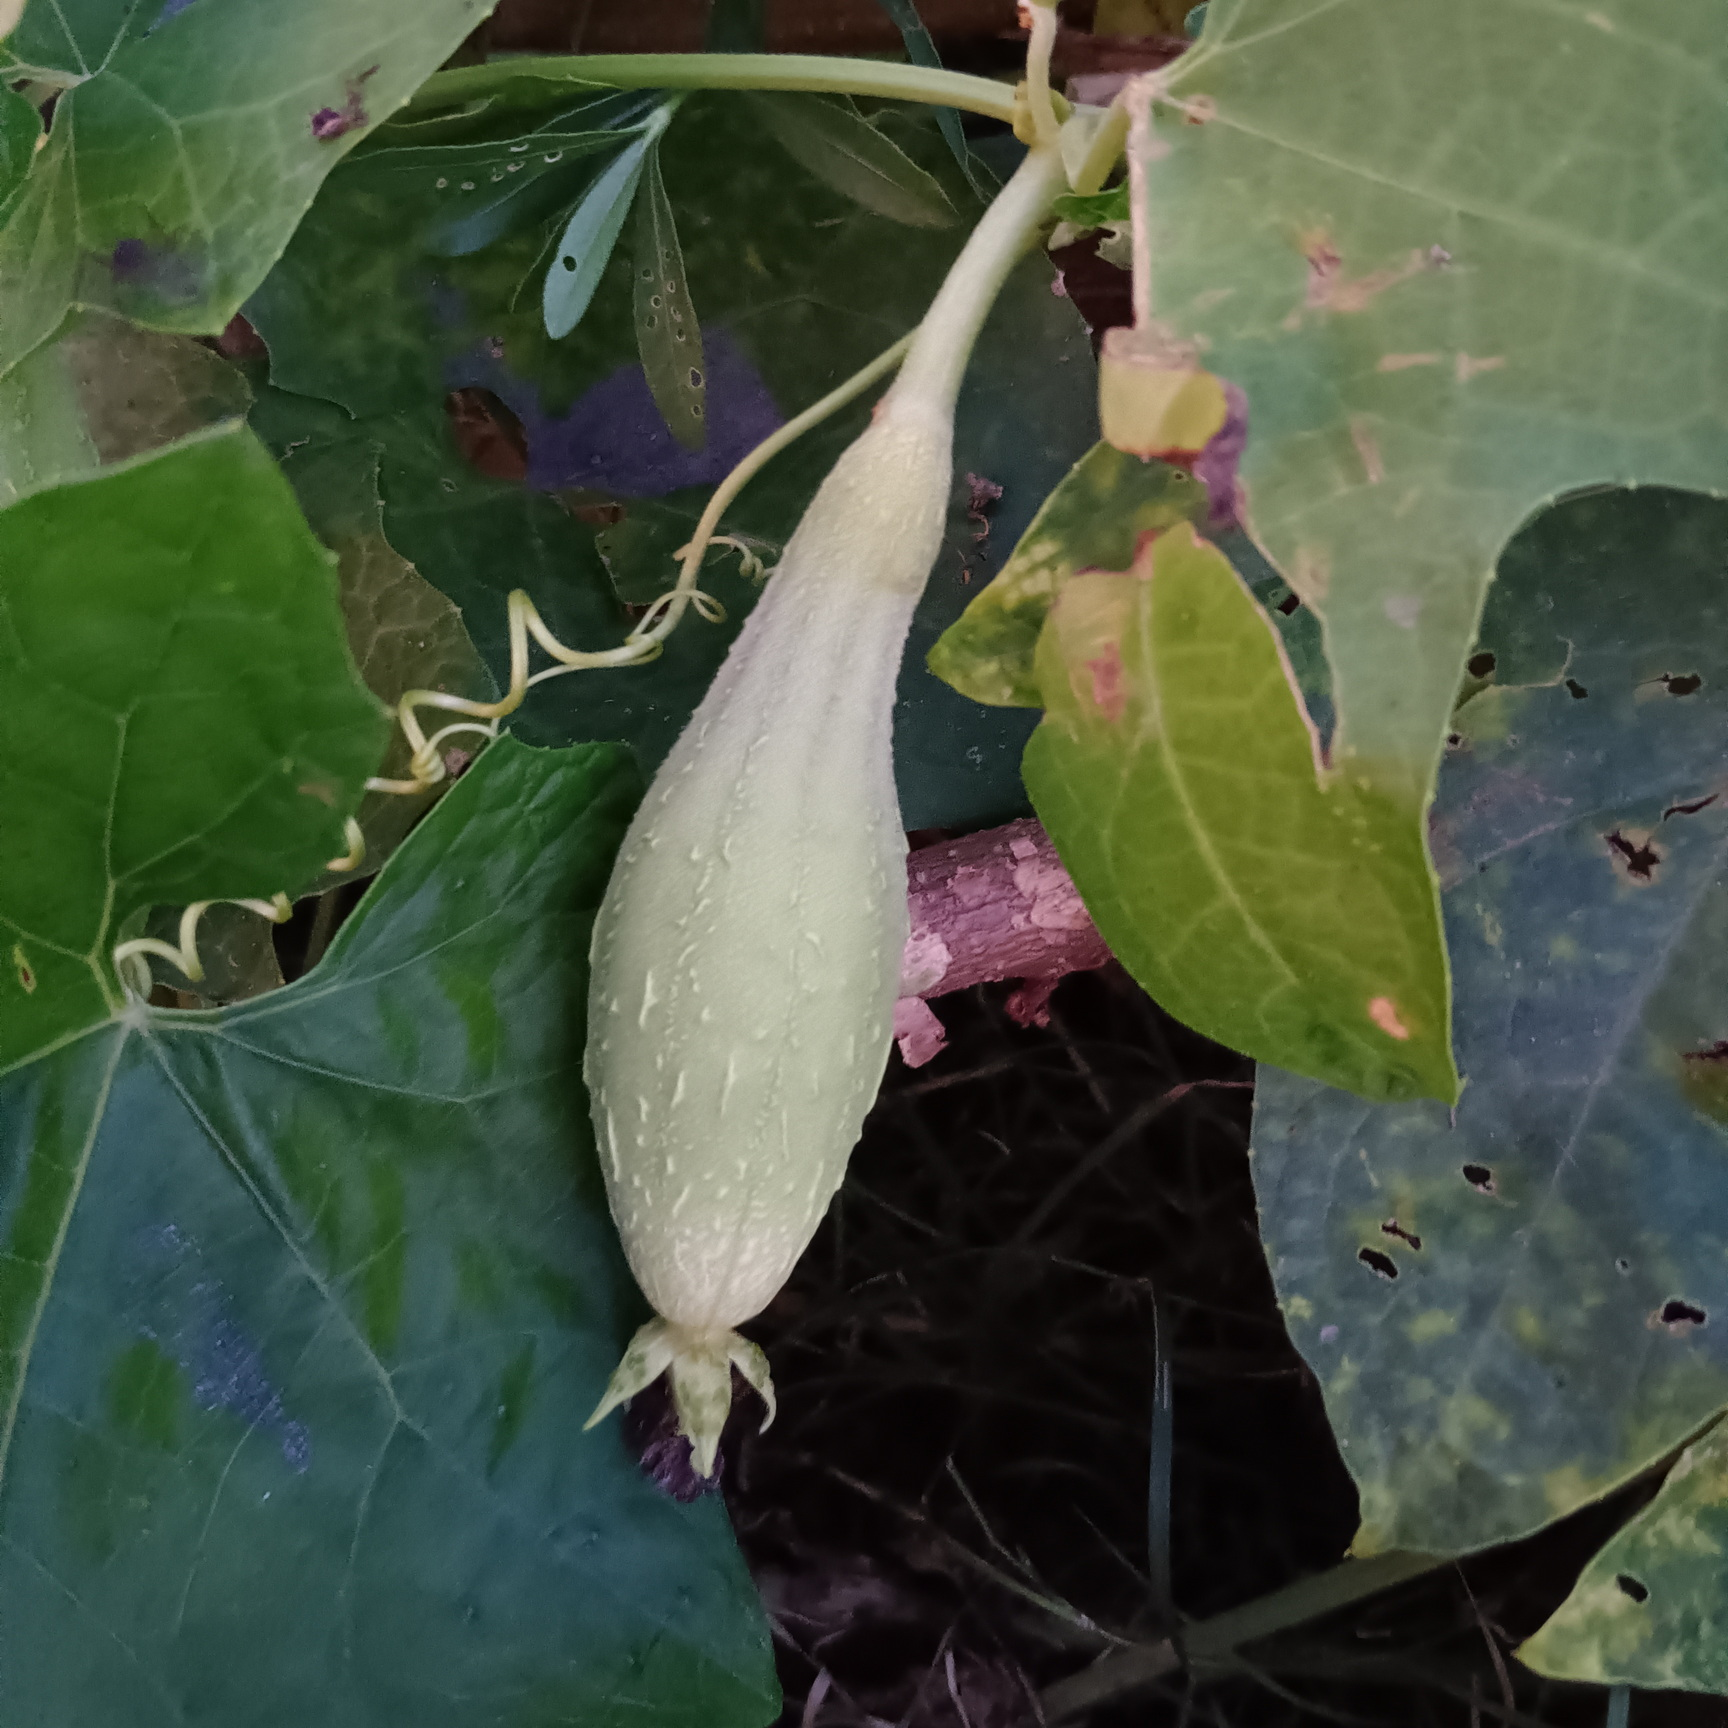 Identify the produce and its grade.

luffa, fresh
